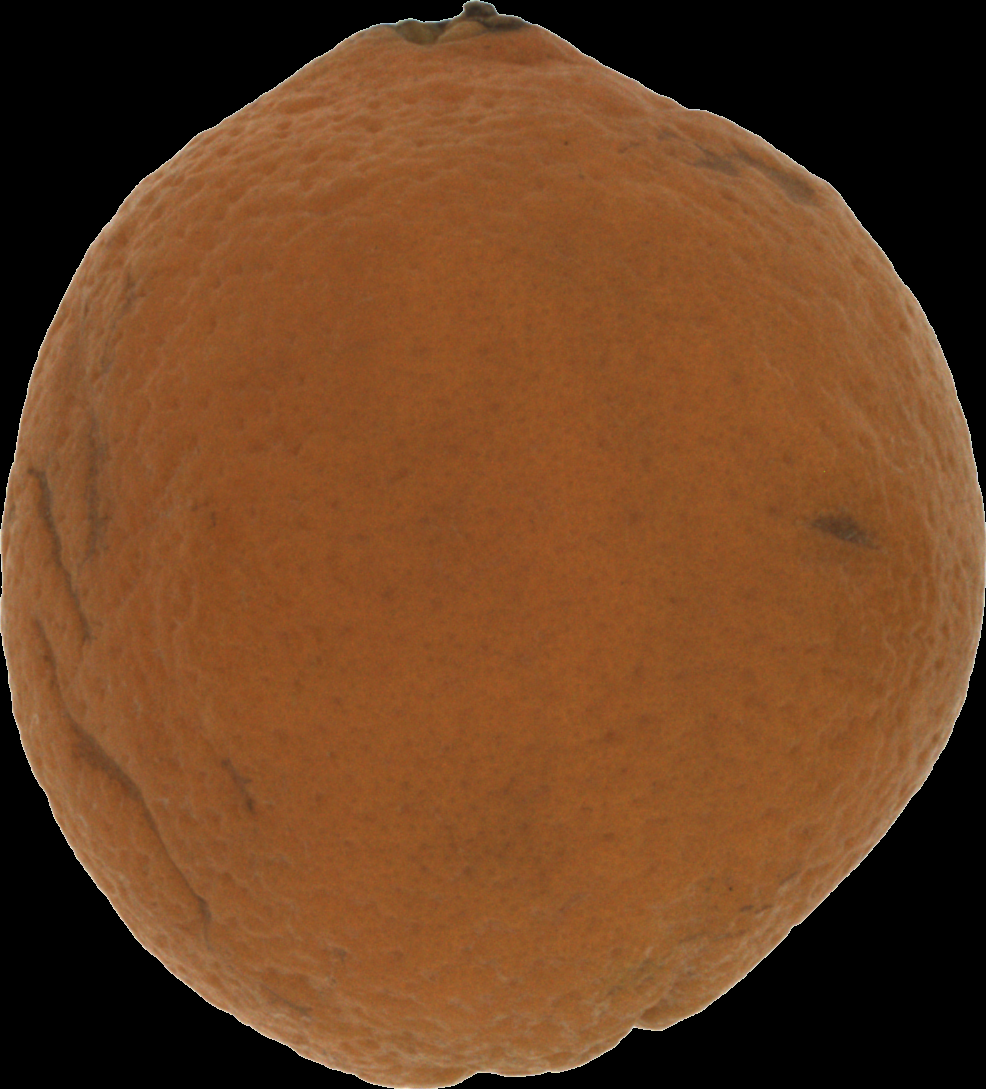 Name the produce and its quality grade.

orange, bad
